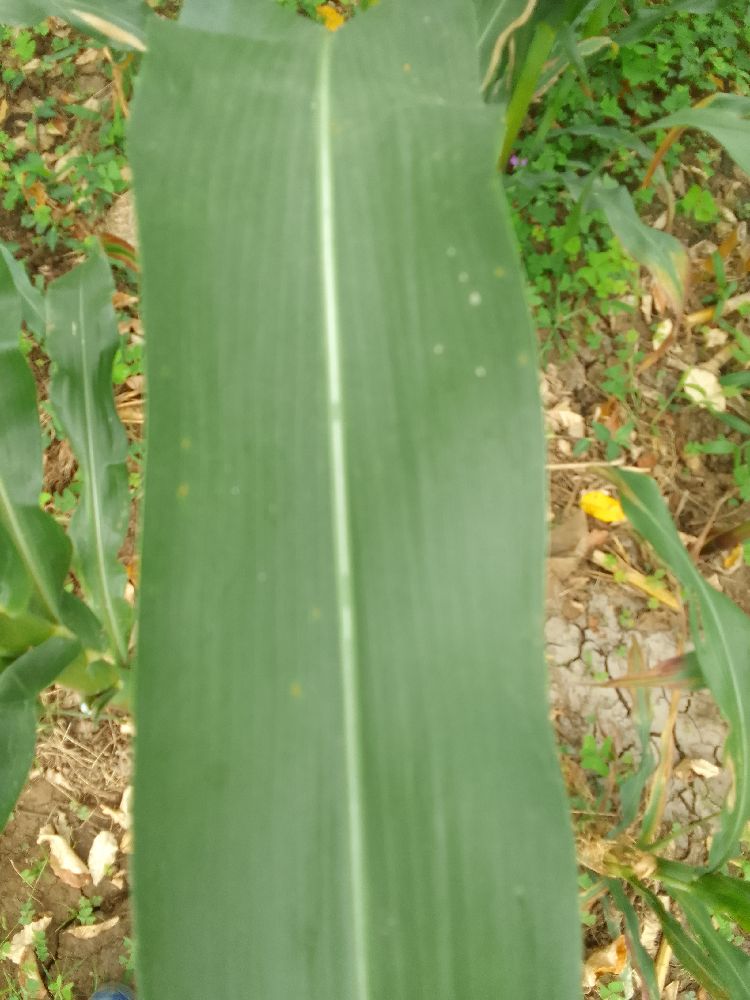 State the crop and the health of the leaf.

maize, healthy
